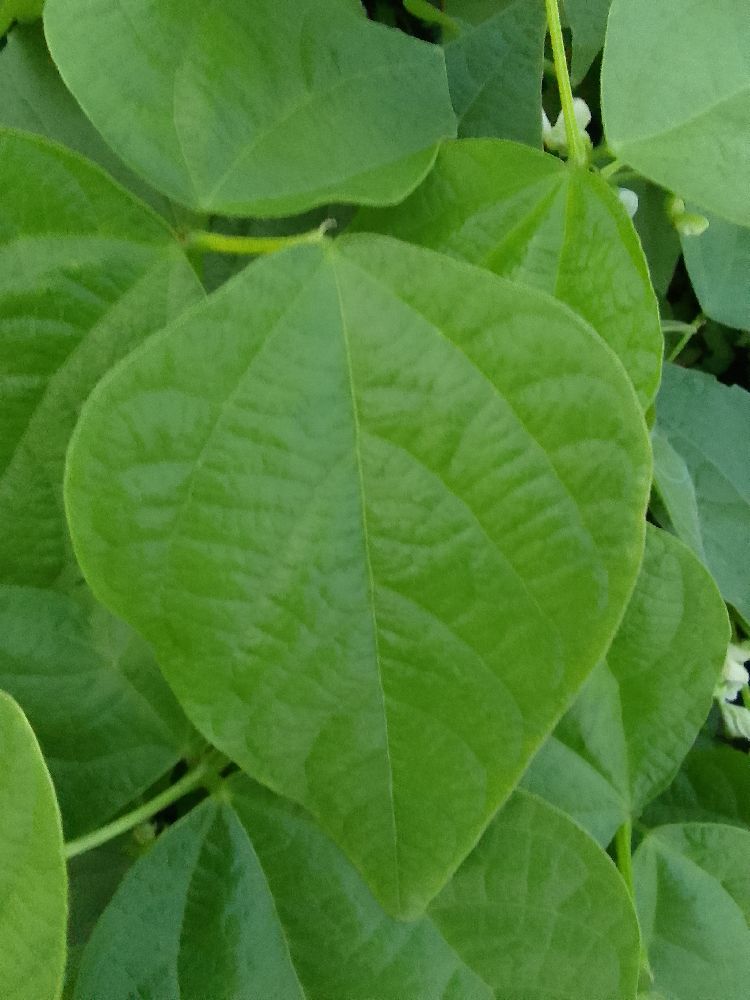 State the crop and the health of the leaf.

common bean, healthy
